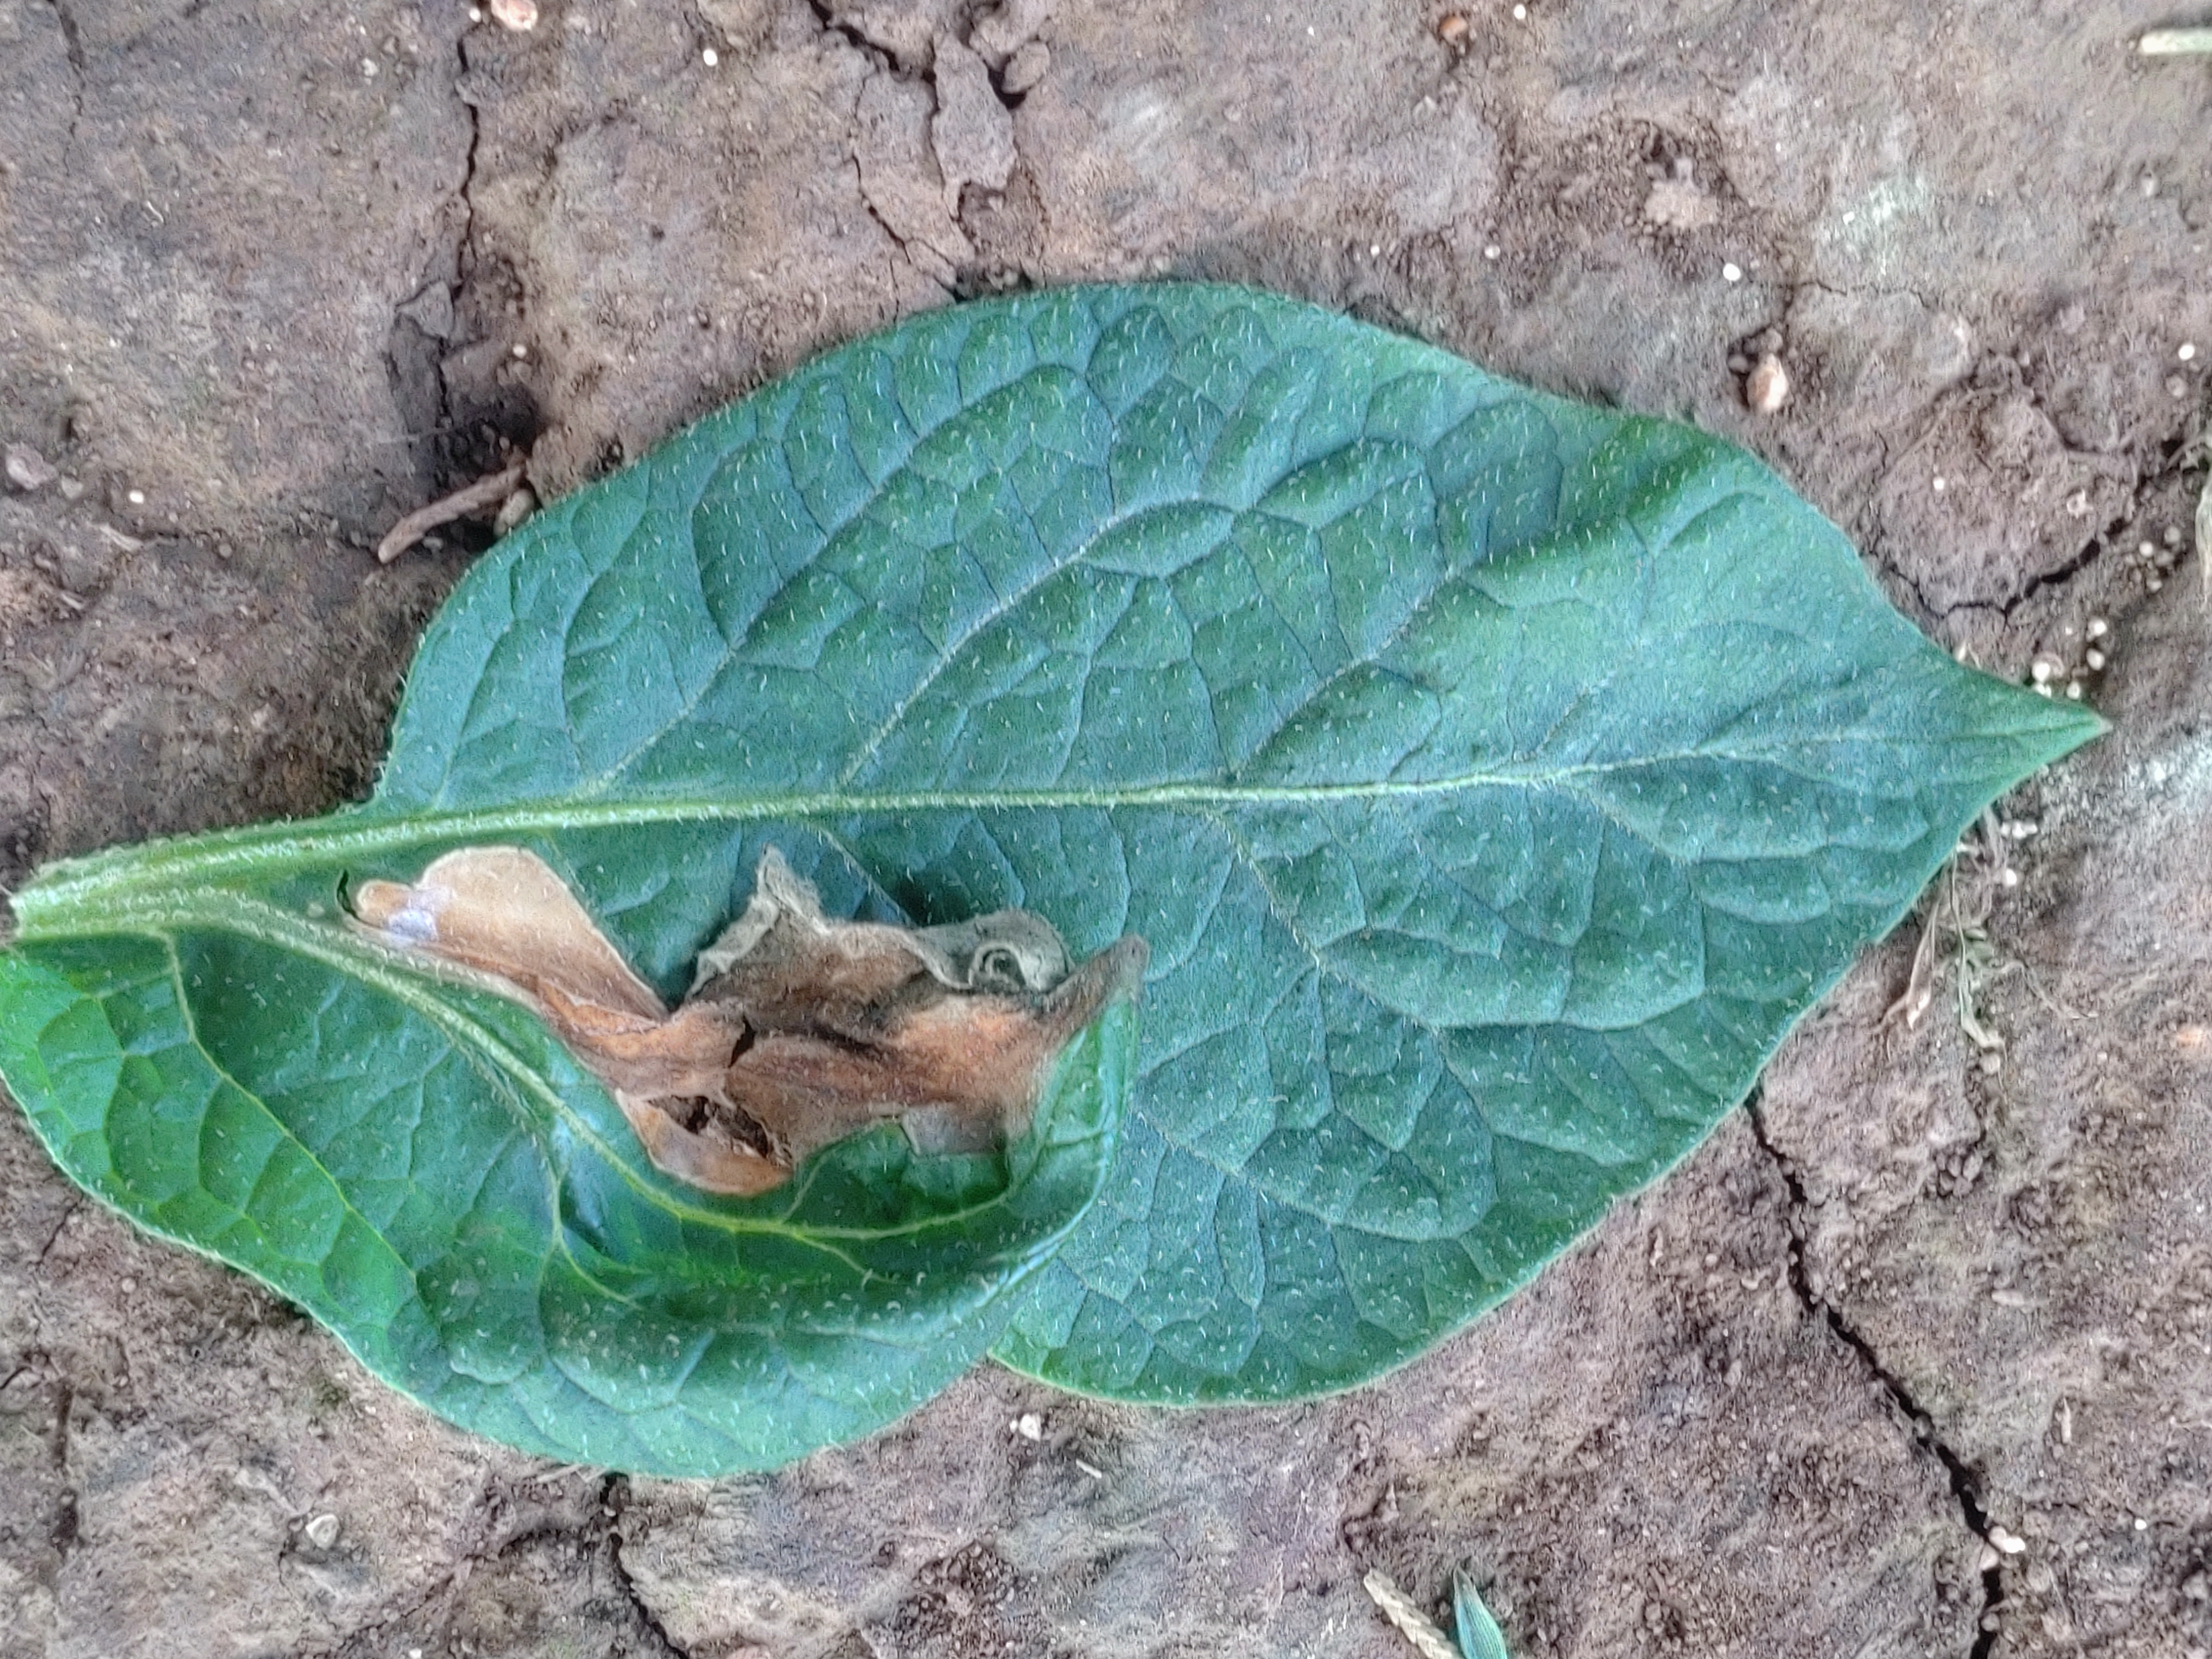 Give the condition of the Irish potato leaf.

early blight
